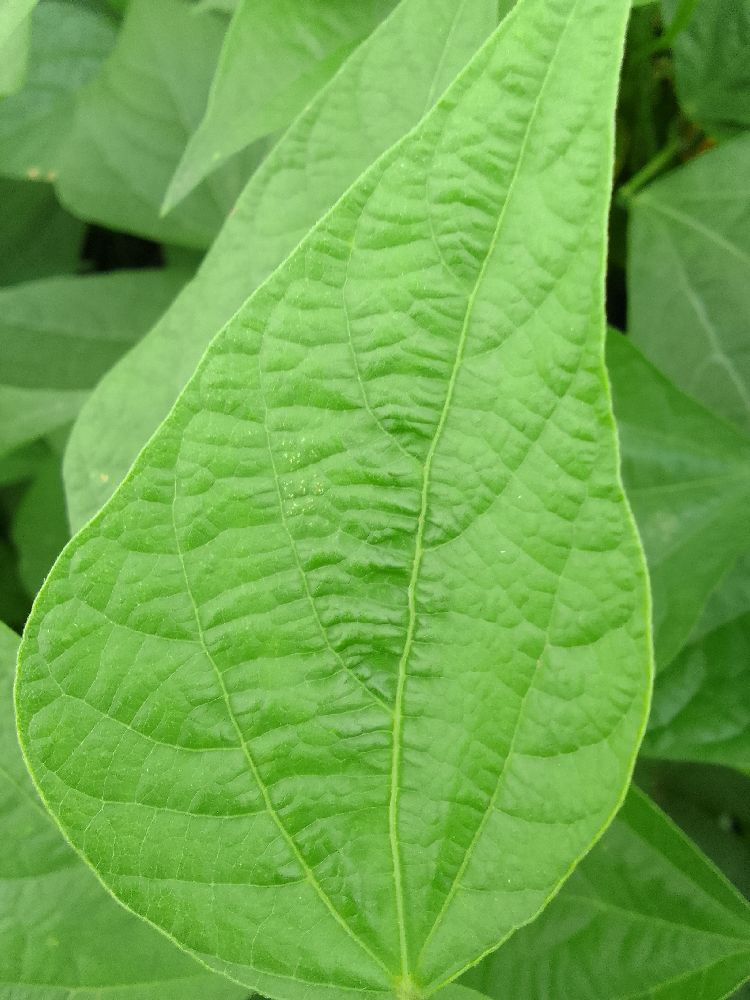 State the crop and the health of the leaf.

common bean, healthy
